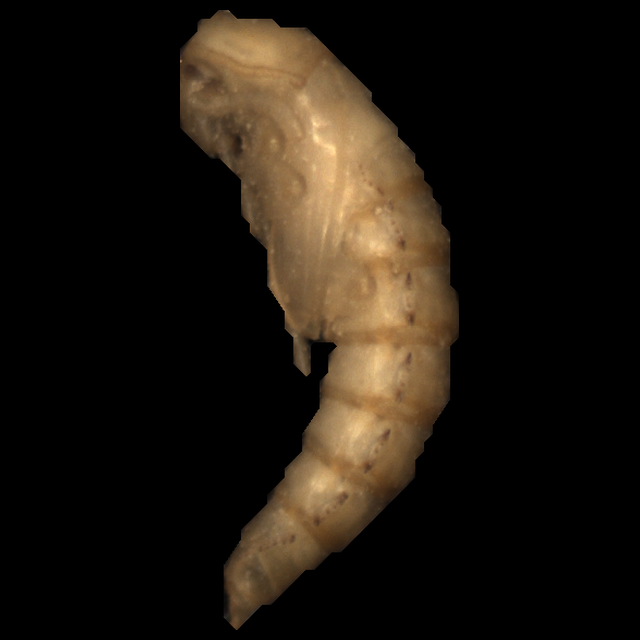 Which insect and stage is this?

mealworm pupa
